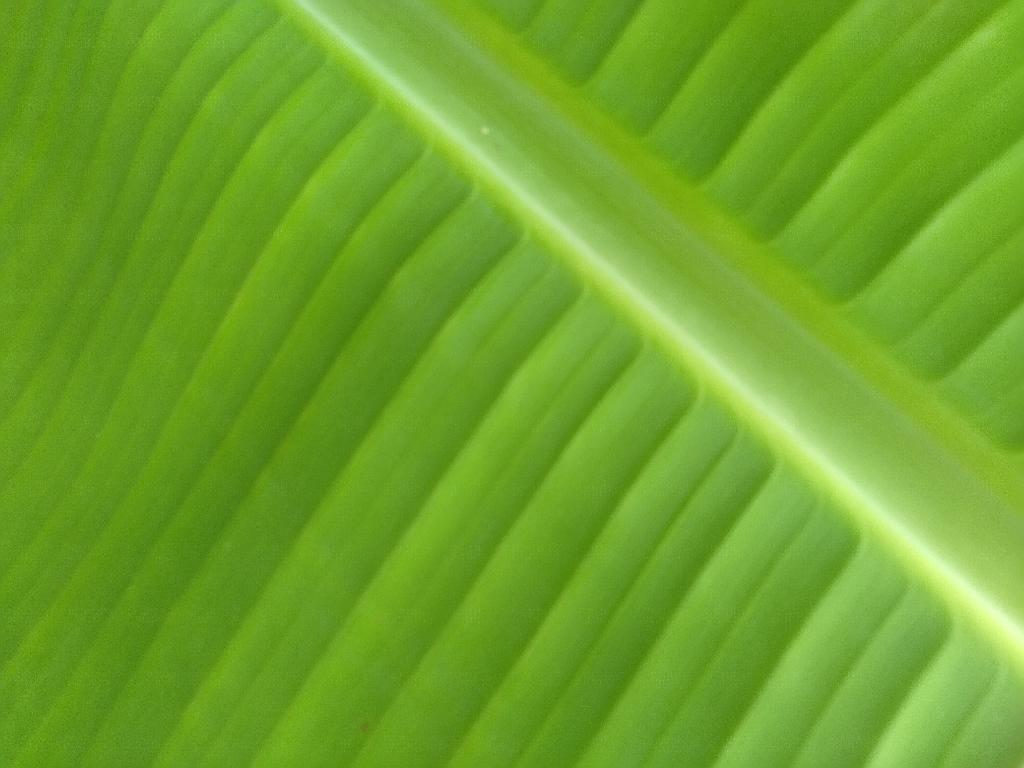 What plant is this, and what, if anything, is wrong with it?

banana, healthy
